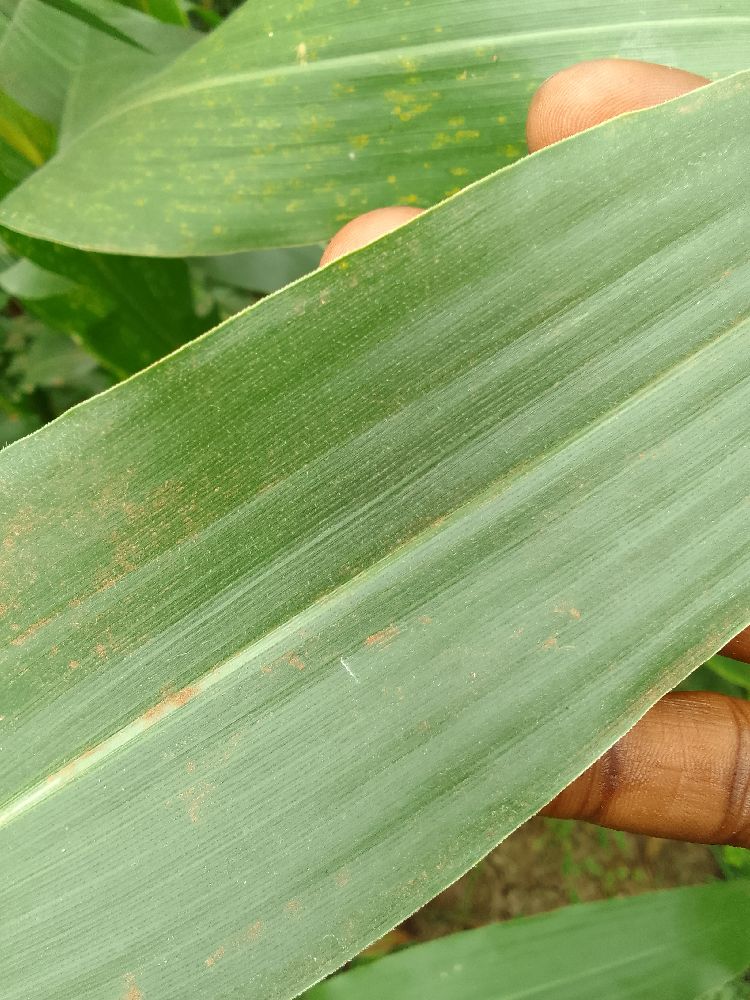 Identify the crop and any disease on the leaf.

maize, healthy
